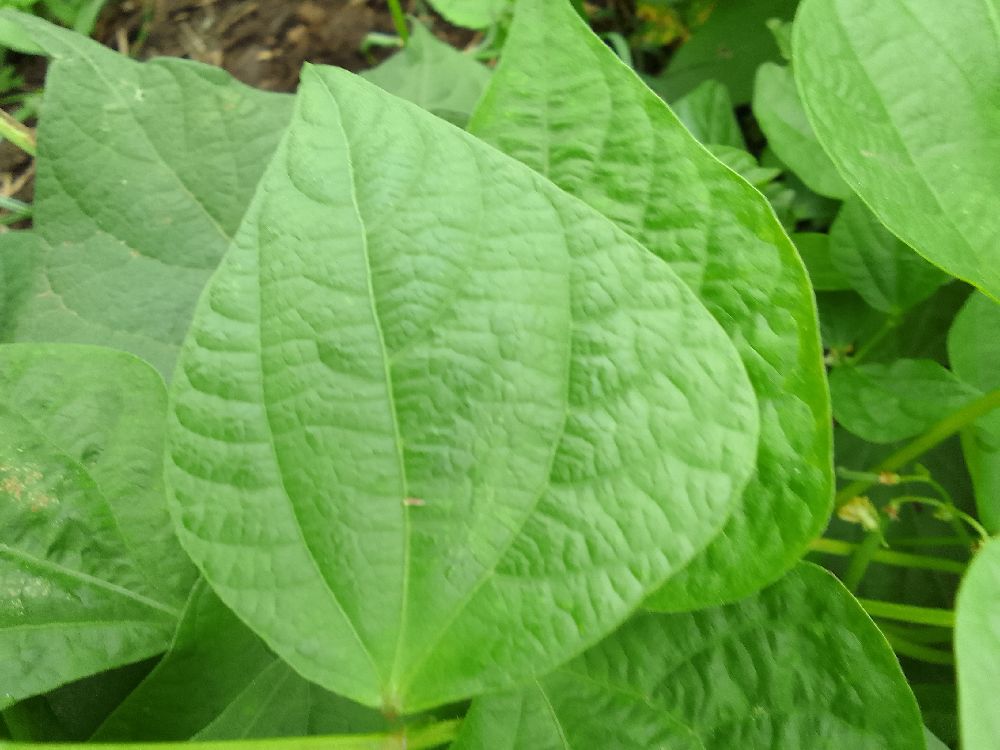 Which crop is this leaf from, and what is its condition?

common bean, healthy
